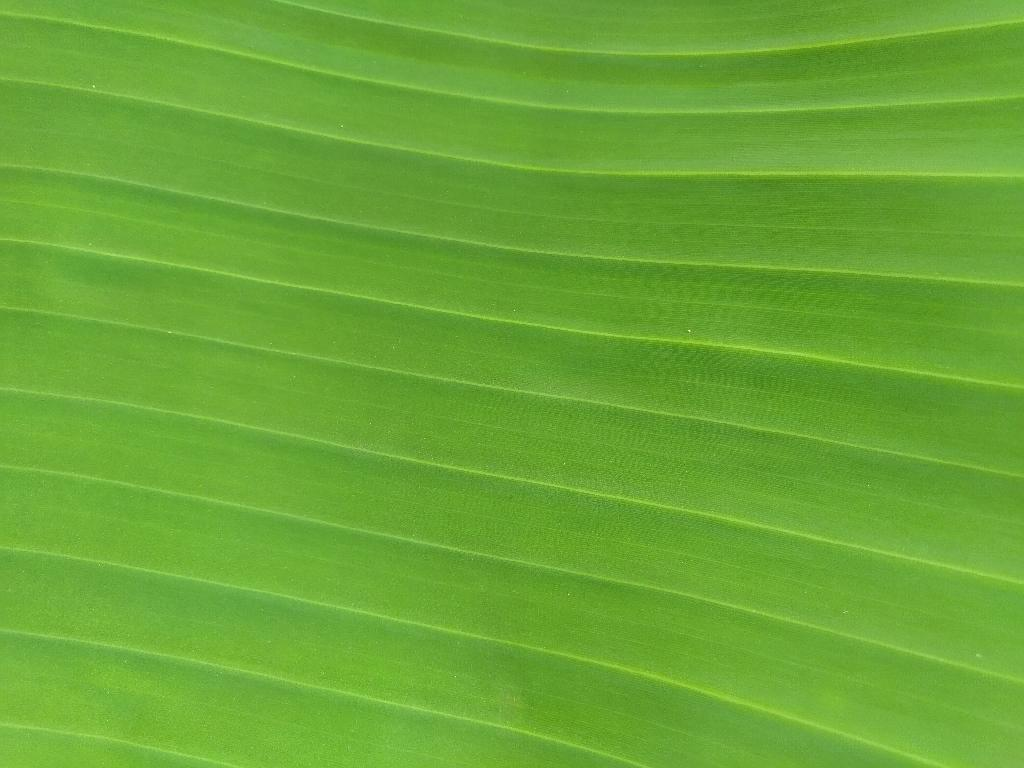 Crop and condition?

banana, healthy
